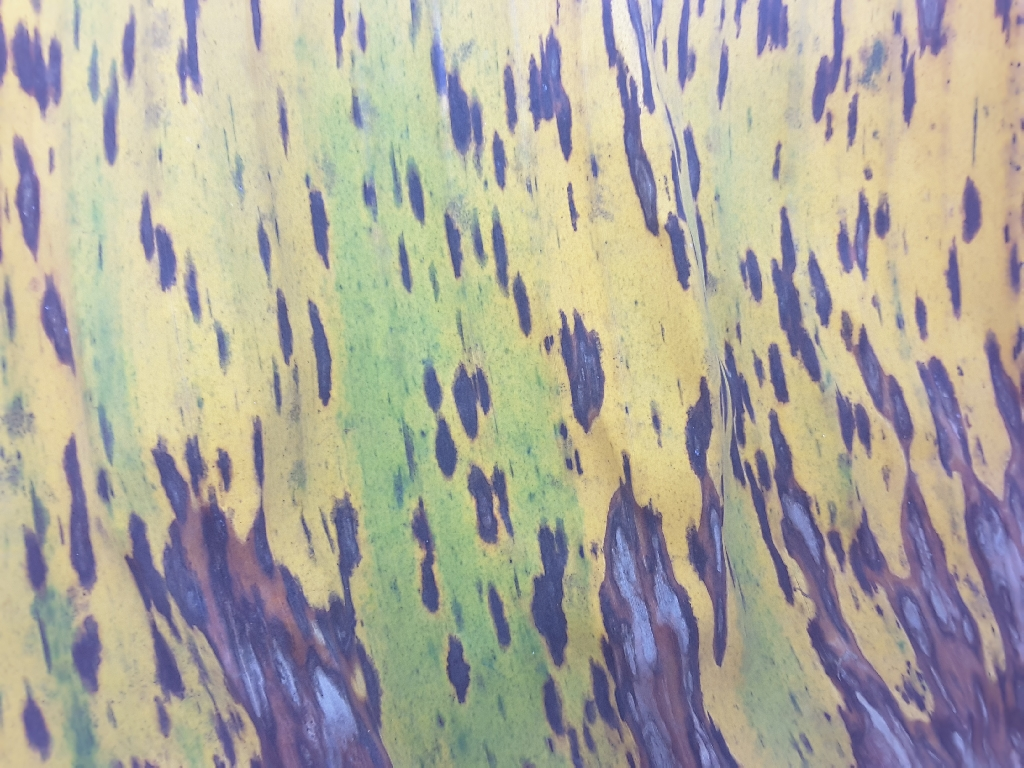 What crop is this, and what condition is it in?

banana, black sigatoka
